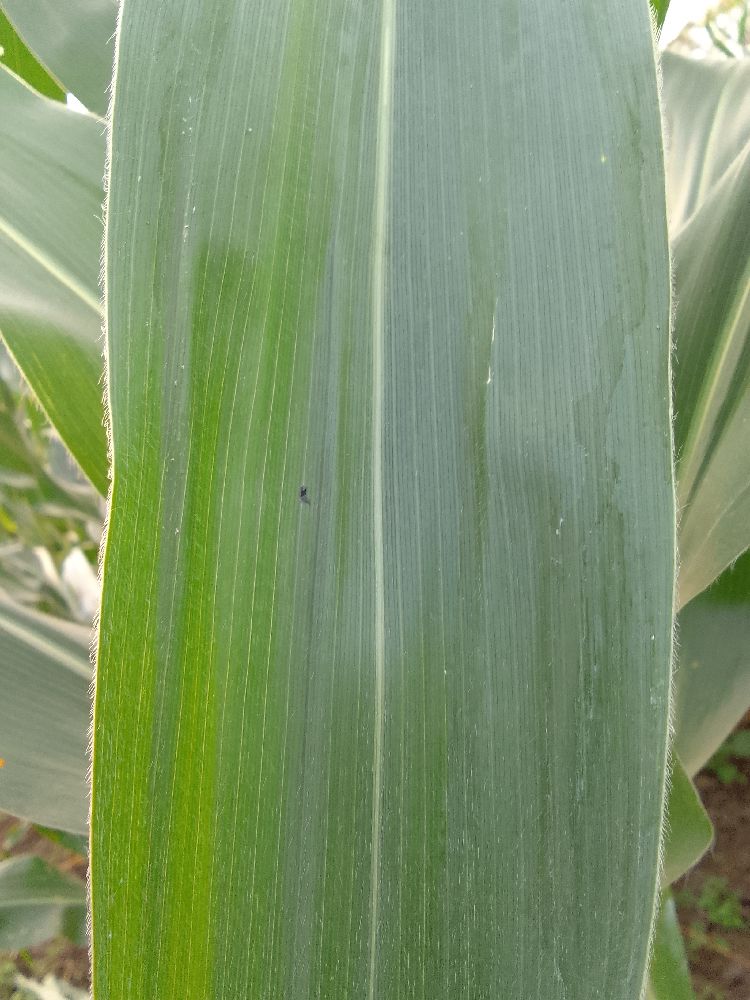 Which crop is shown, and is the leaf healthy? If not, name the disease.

maize, healthy
